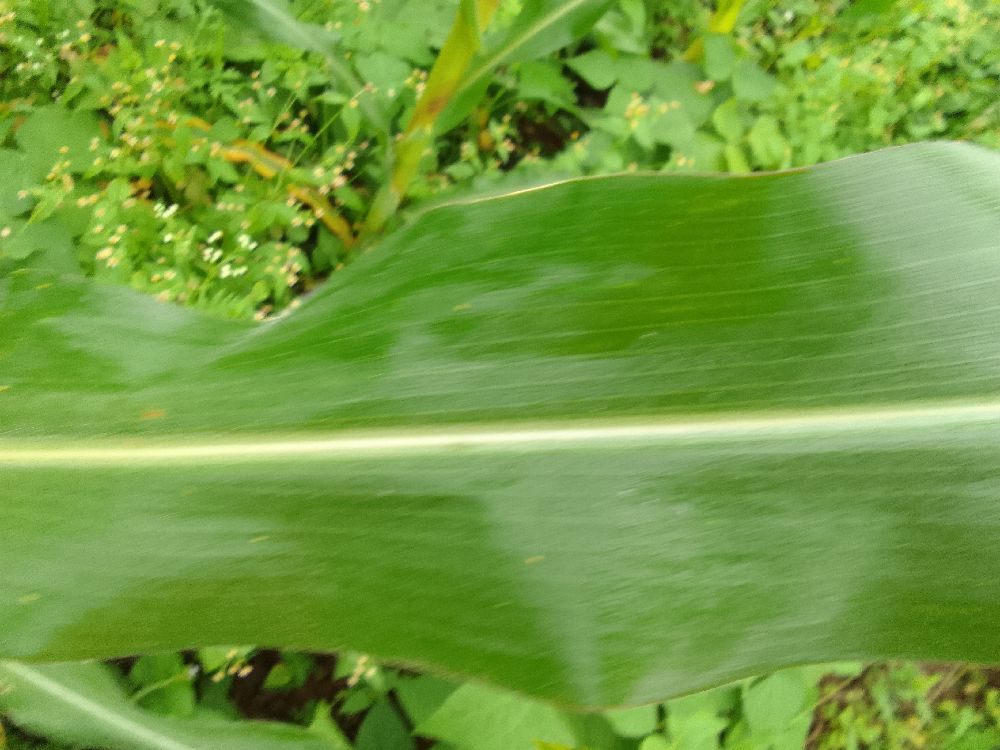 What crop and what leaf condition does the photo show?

maize, healthy
